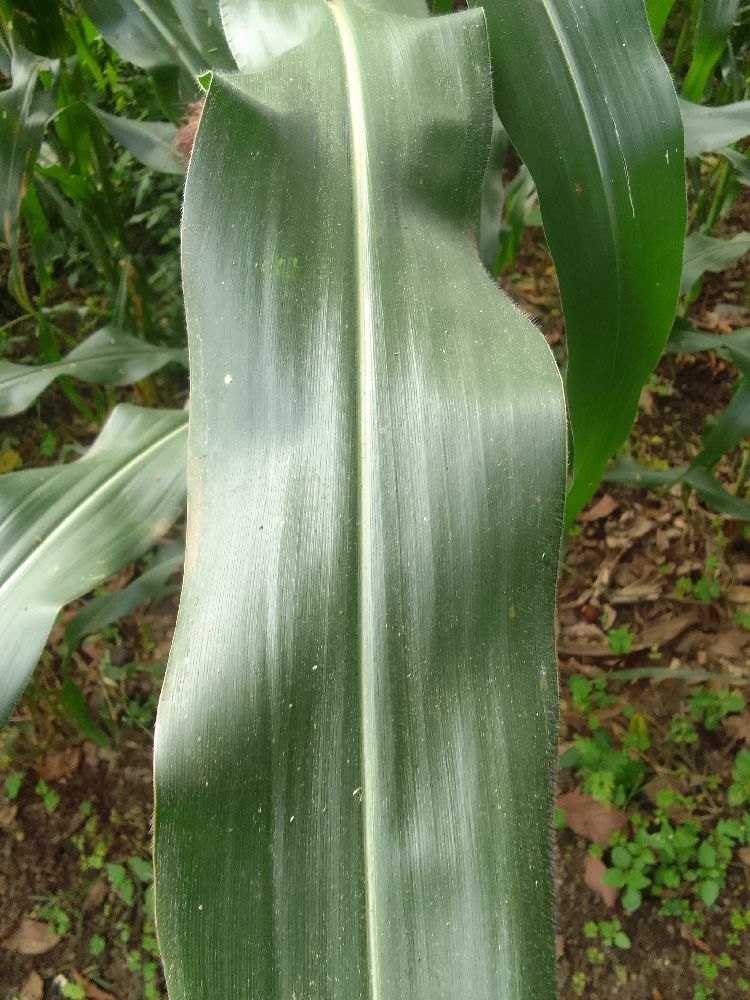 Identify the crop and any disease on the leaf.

maize, healthy
